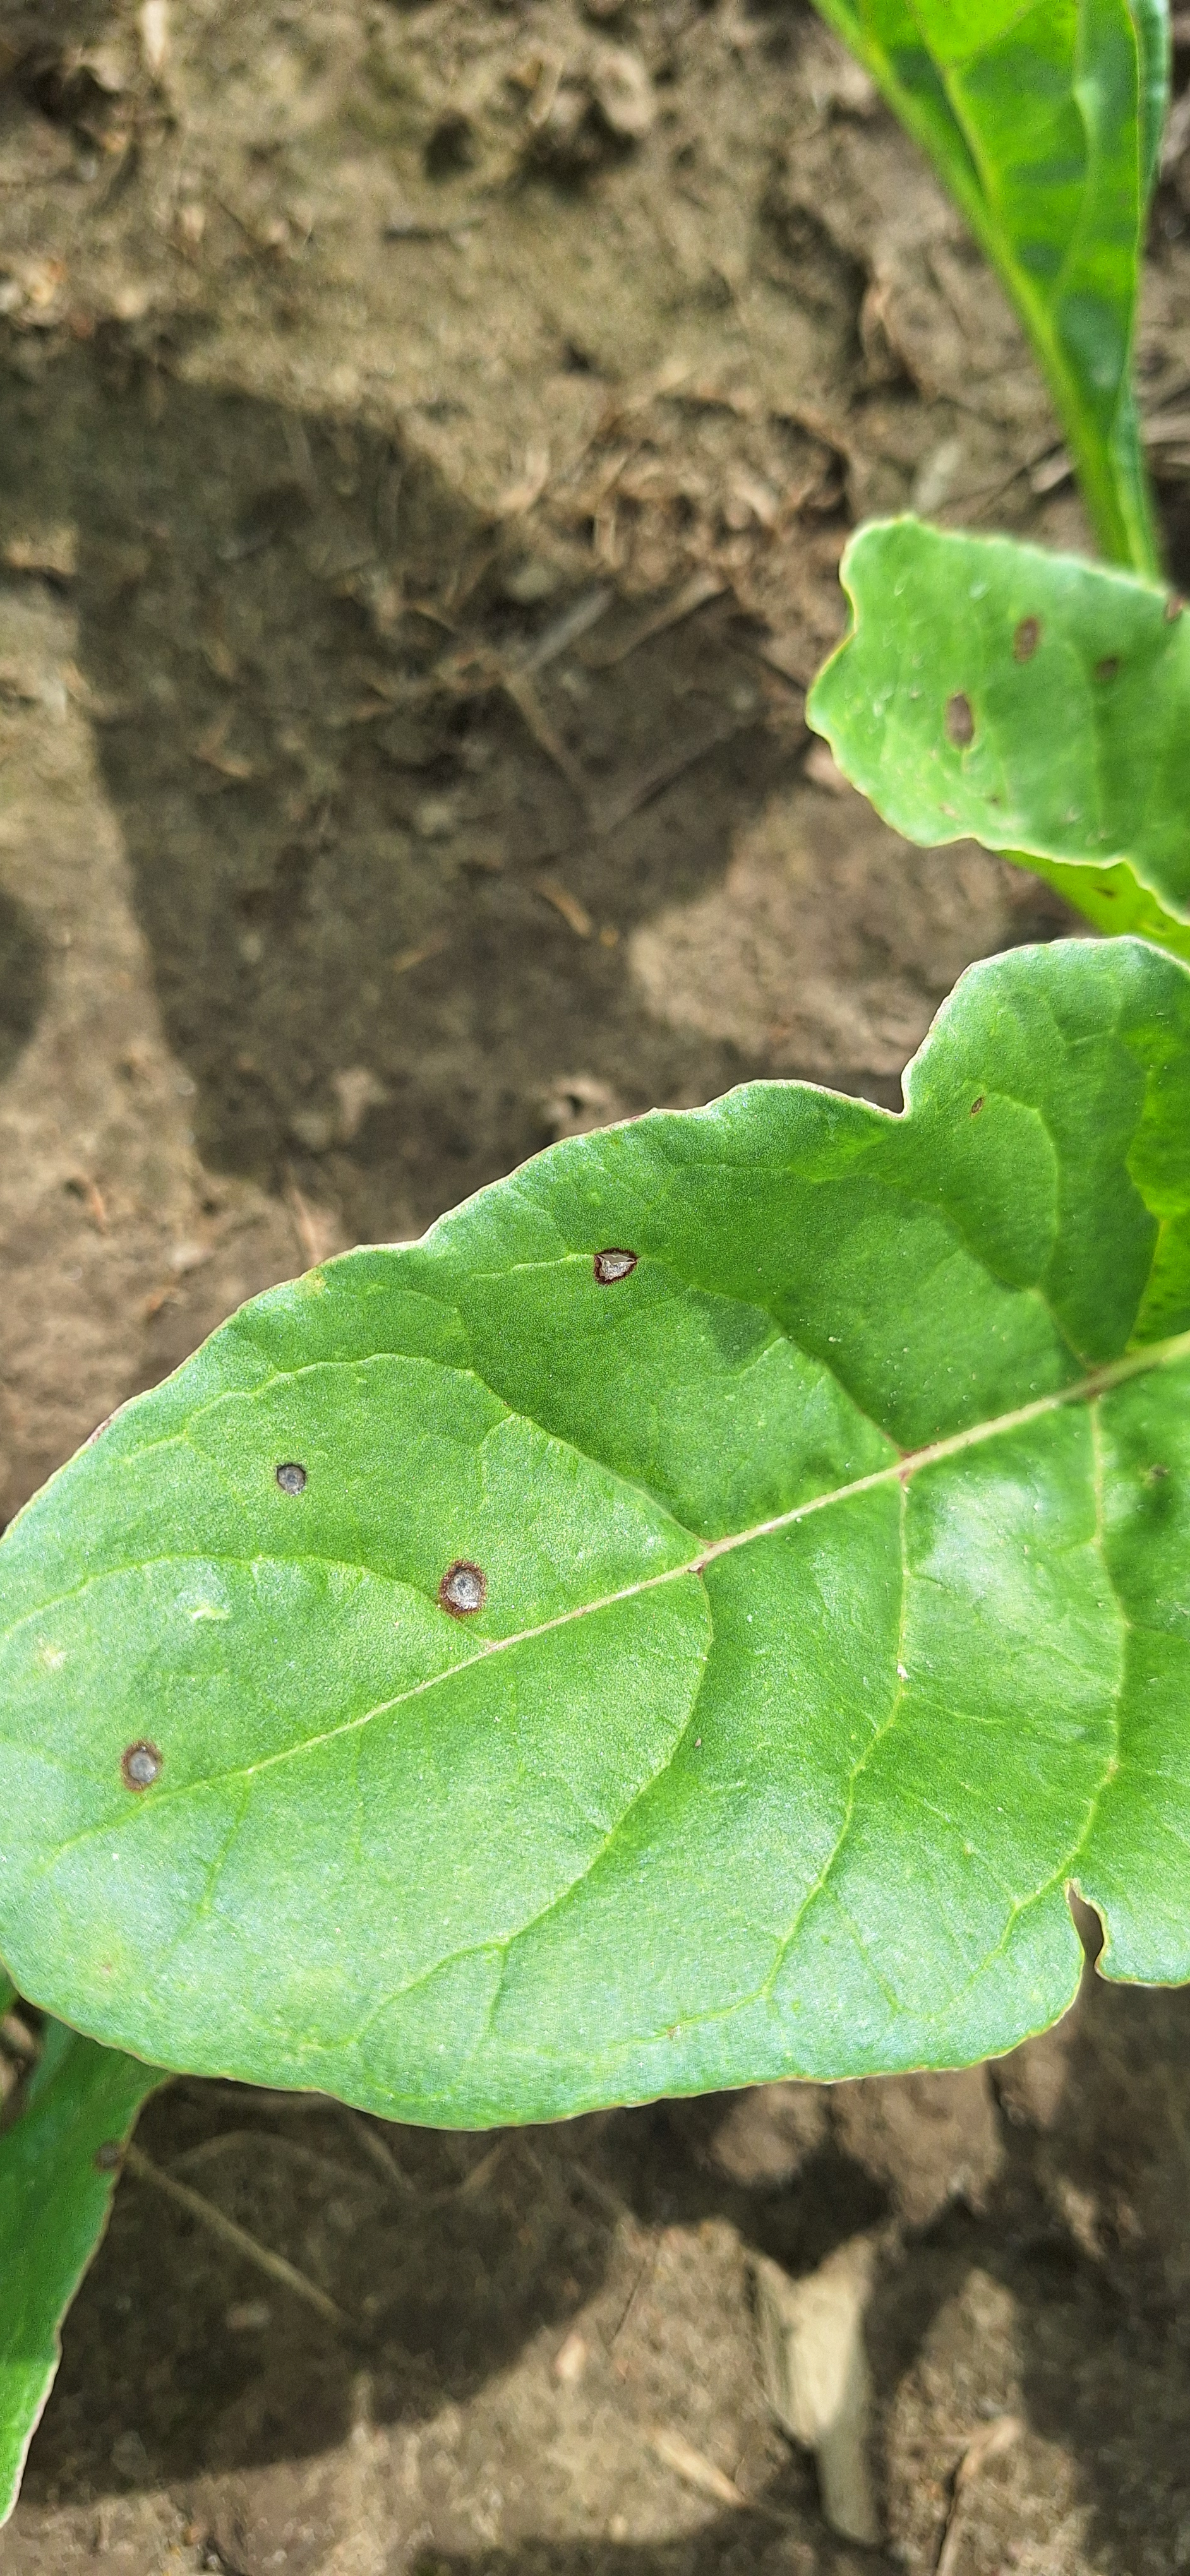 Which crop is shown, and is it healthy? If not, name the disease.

beet, cercospora
